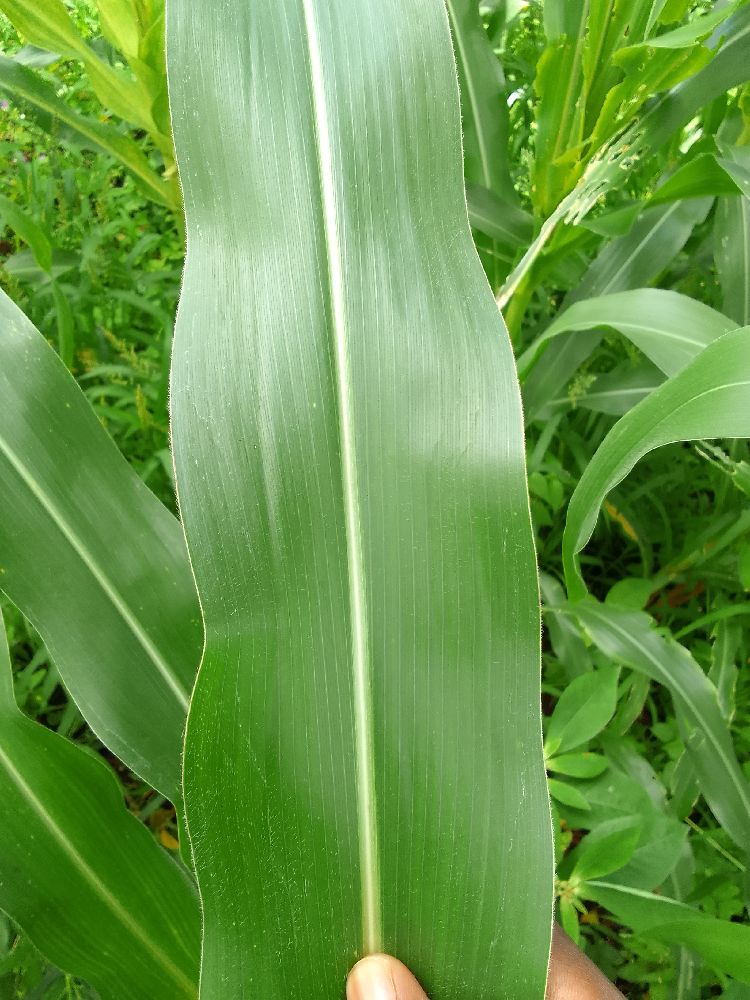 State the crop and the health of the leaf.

maize, healthy
